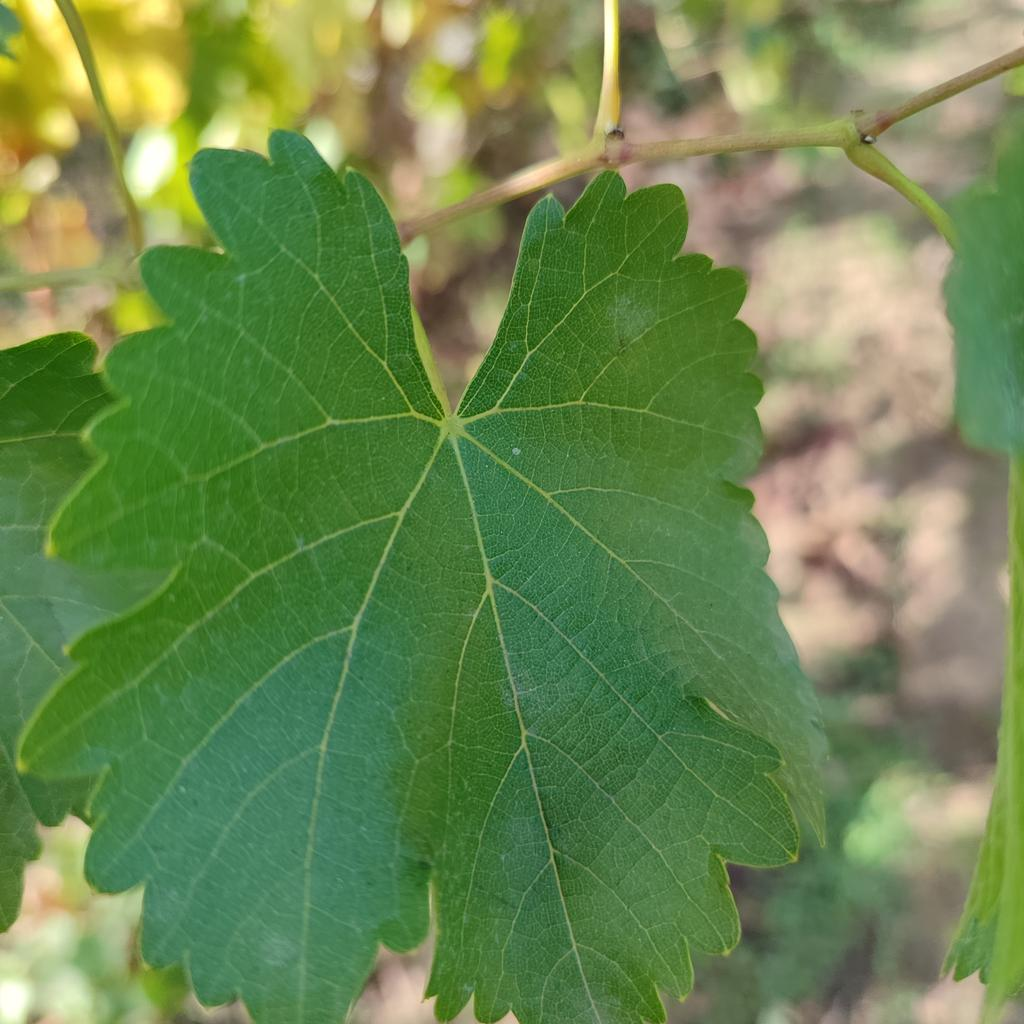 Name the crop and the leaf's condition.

grapevine, powdery mildew
